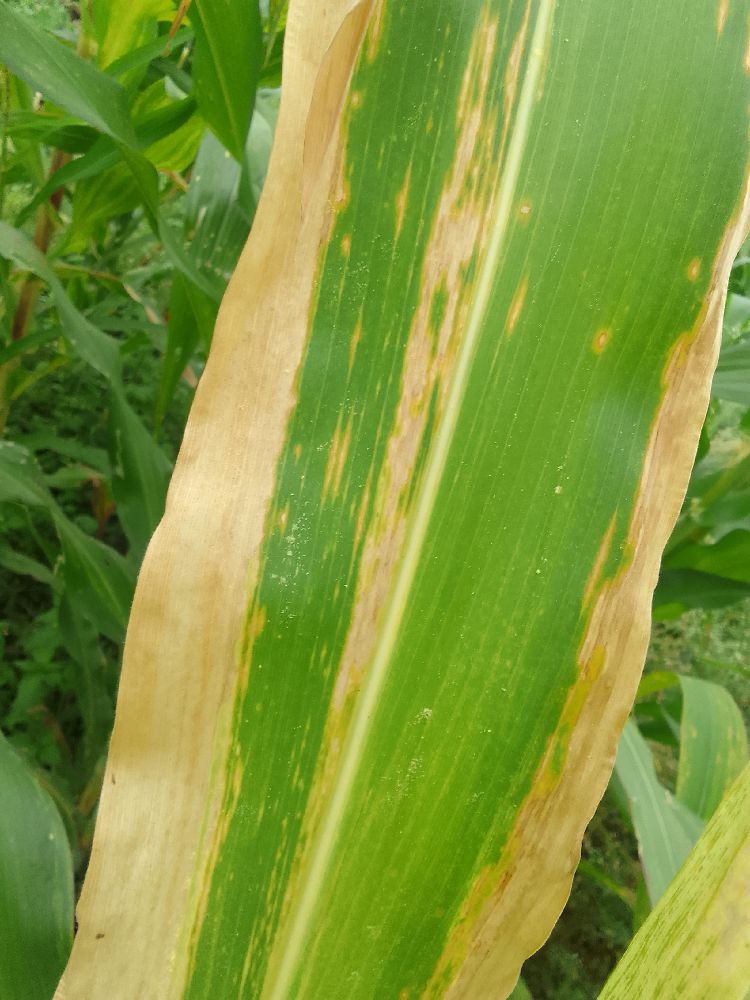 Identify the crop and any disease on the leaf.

maize, maize lethal necrosis
